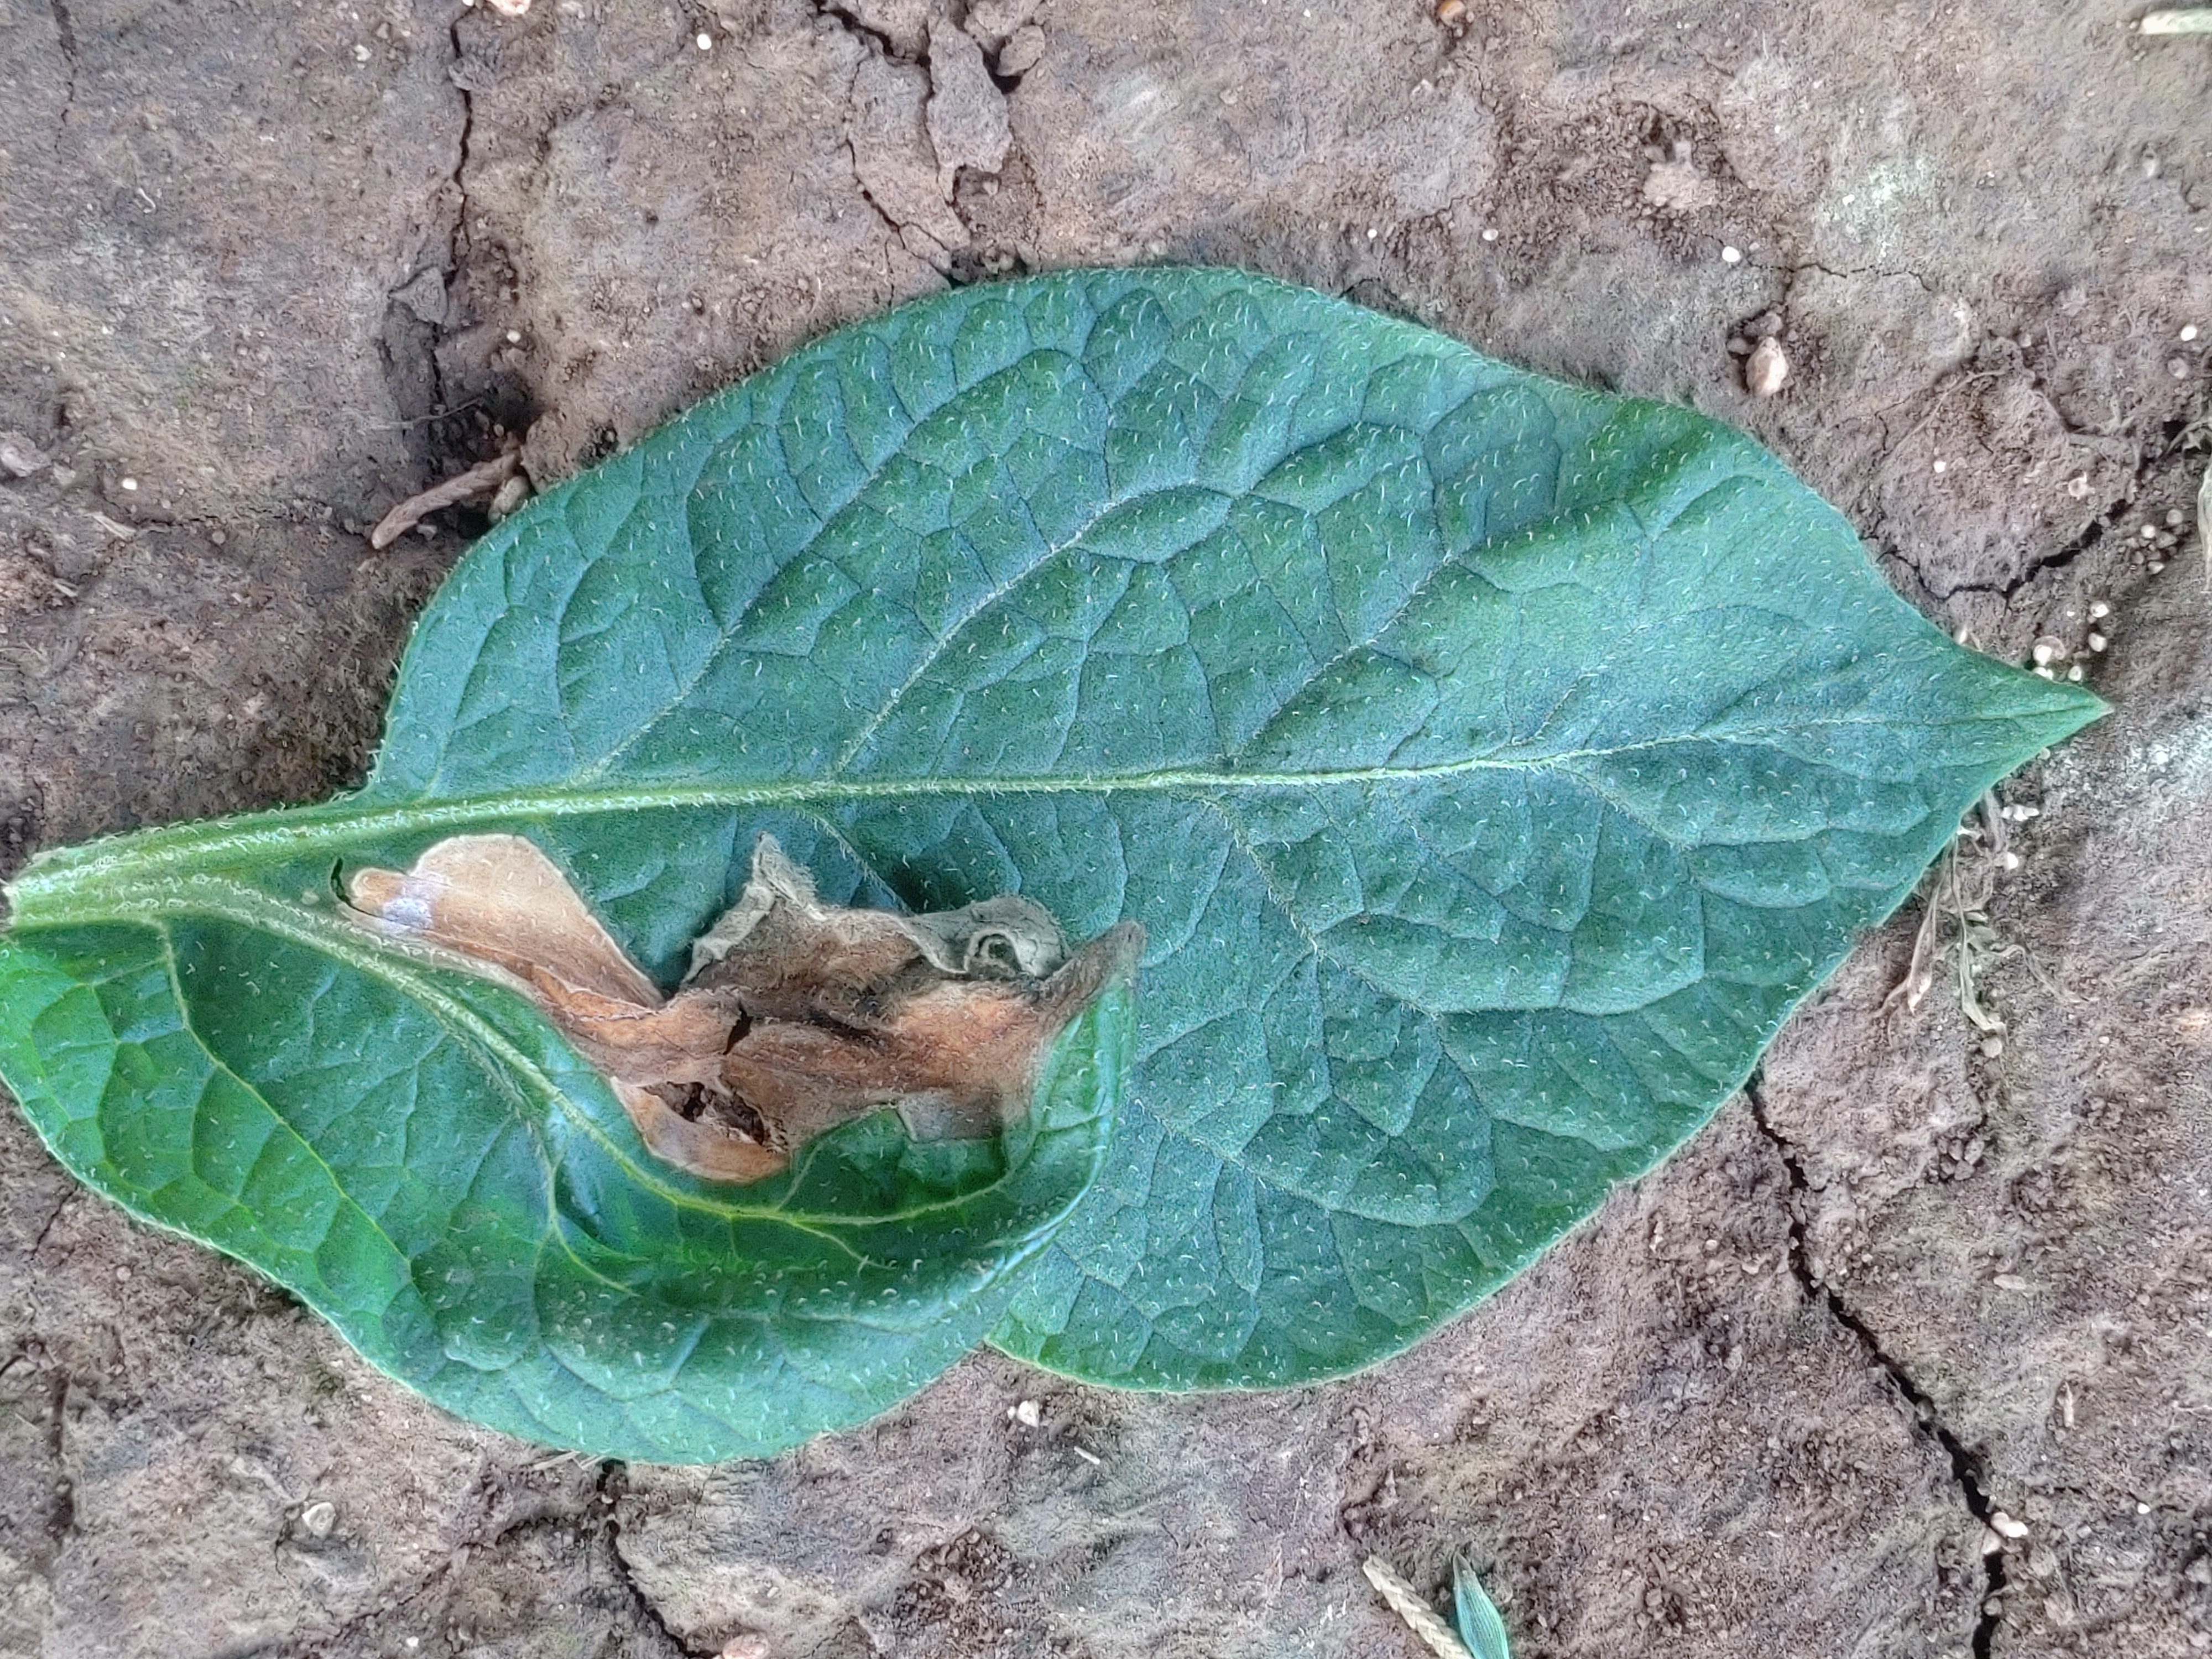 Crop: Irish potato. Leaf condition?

early blight
